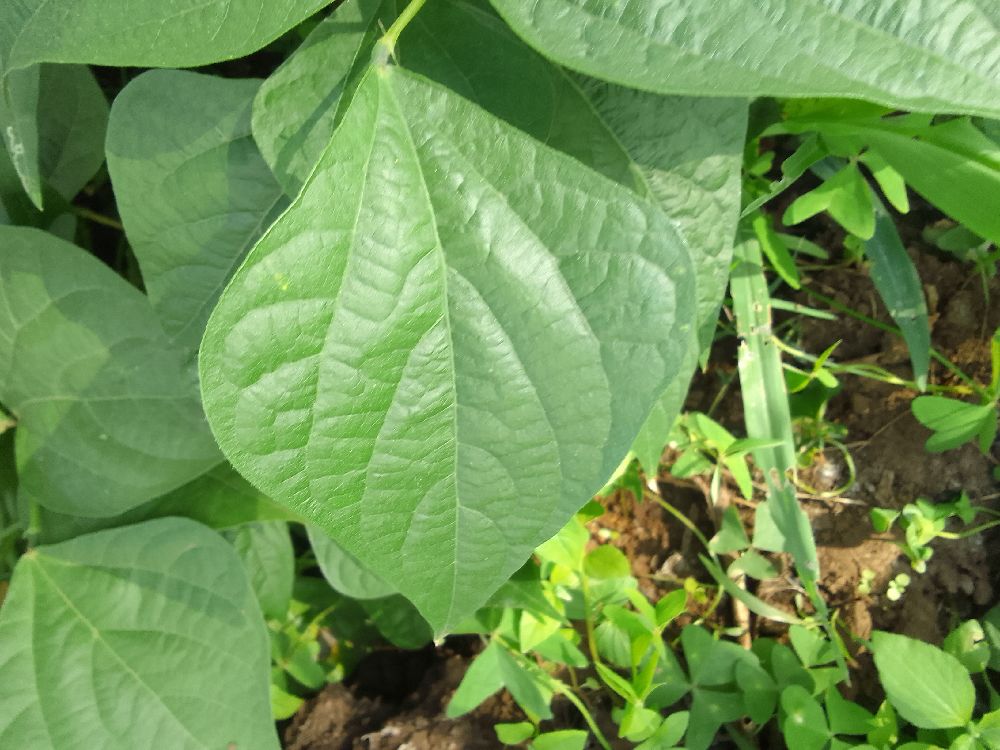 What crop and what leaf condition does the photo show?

common bean, healthy
